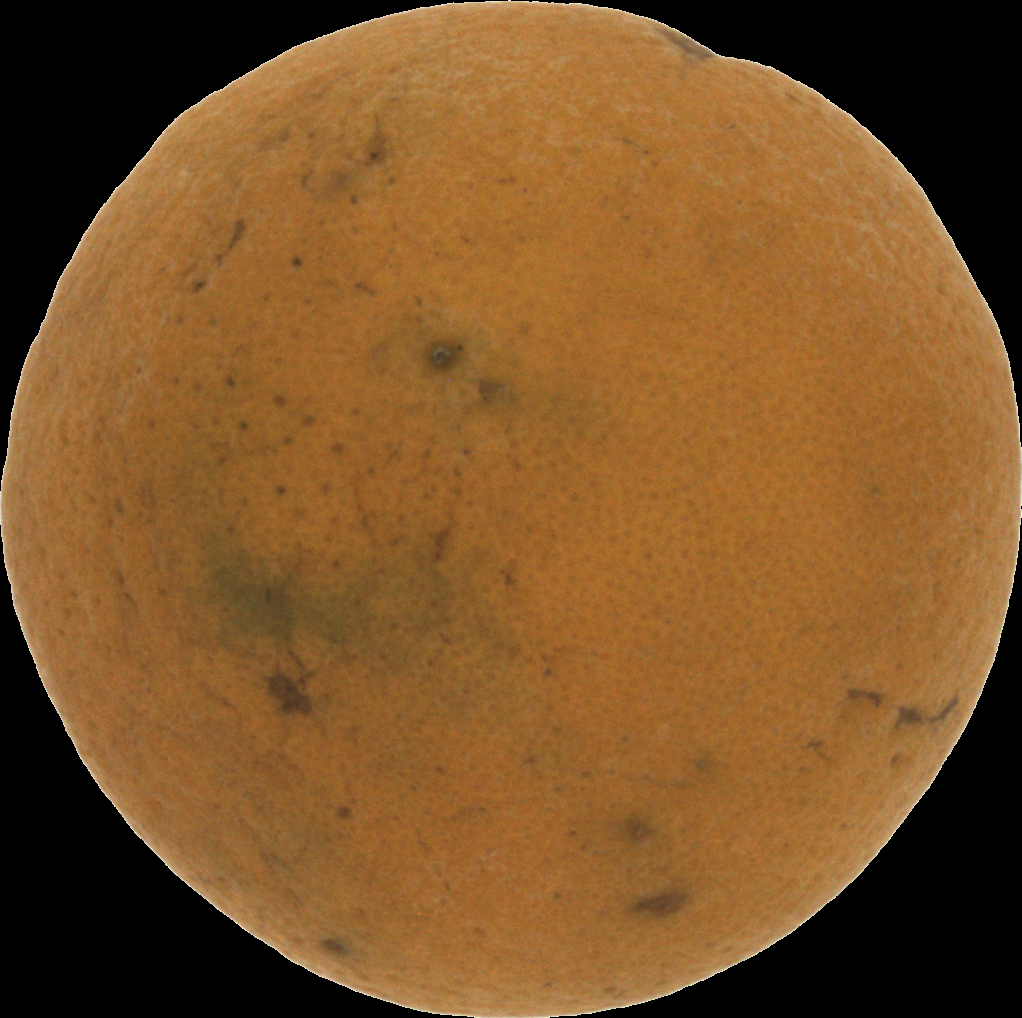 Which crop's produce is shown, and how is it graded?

orange, bad
